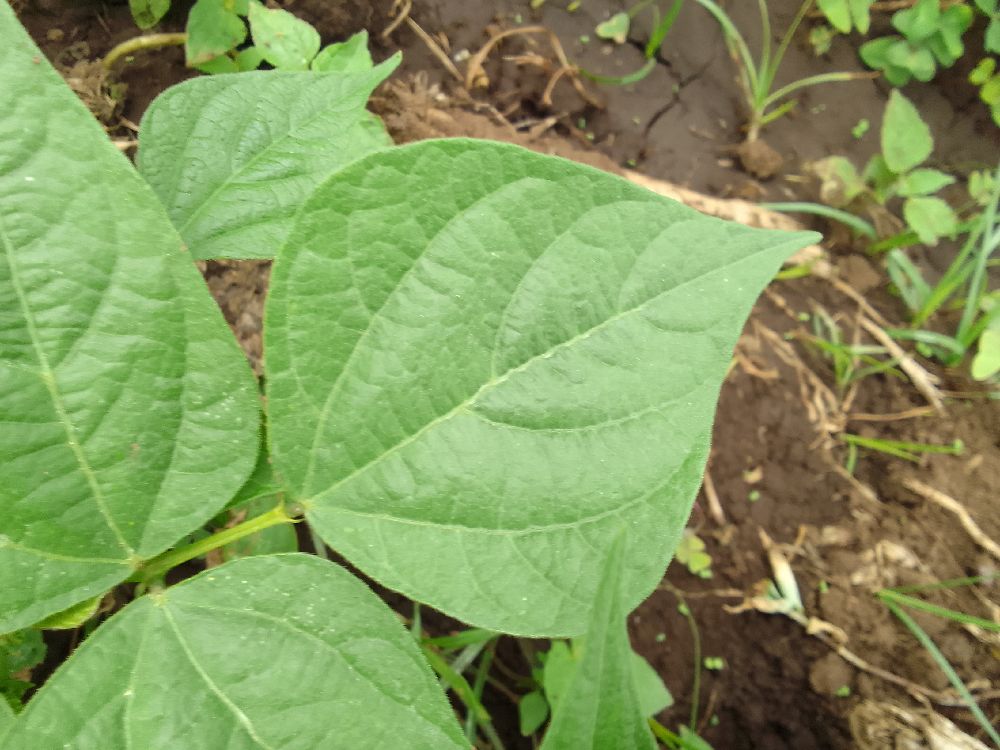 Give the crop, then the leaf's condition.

common bean, healthy
